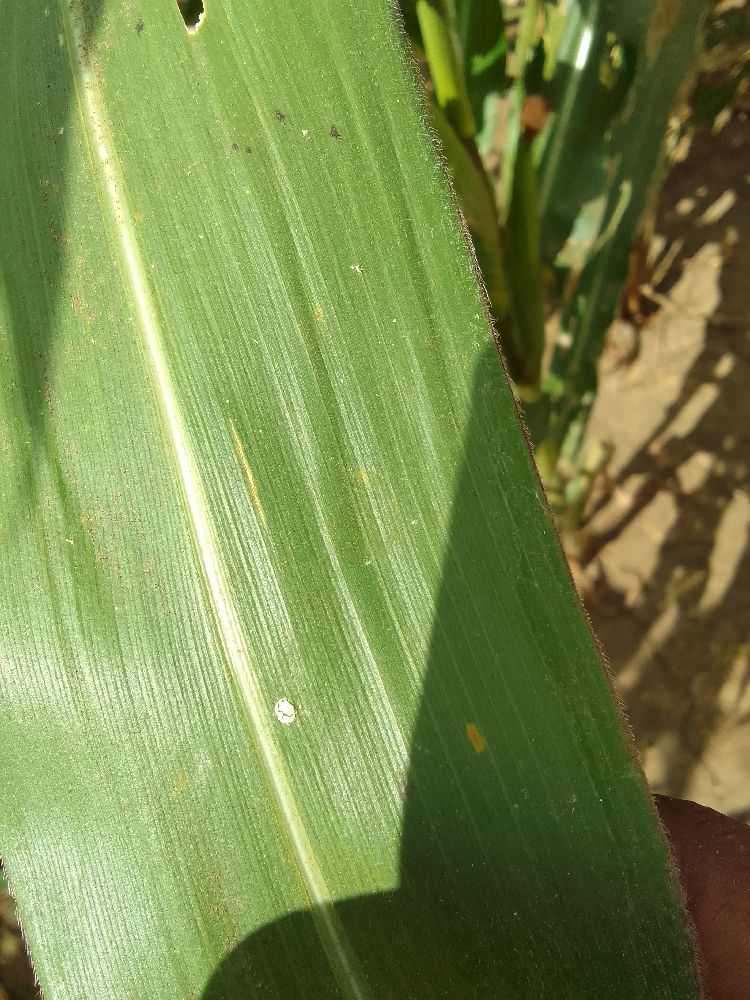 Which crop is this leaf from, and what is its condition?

maize, healthy
